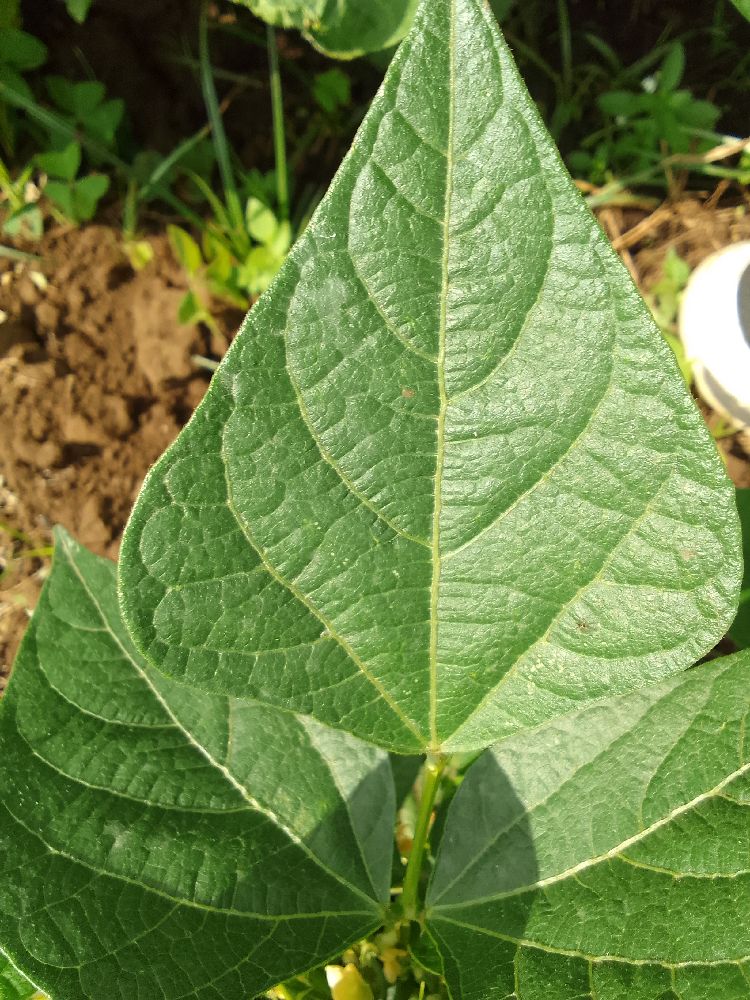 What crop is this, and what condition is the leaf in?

common bean, healthy
